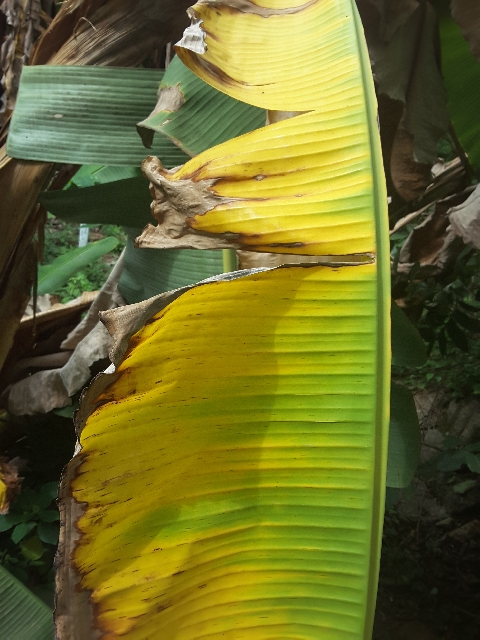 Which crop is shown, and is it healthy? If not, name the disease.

banana, fusarium wilt race 1
